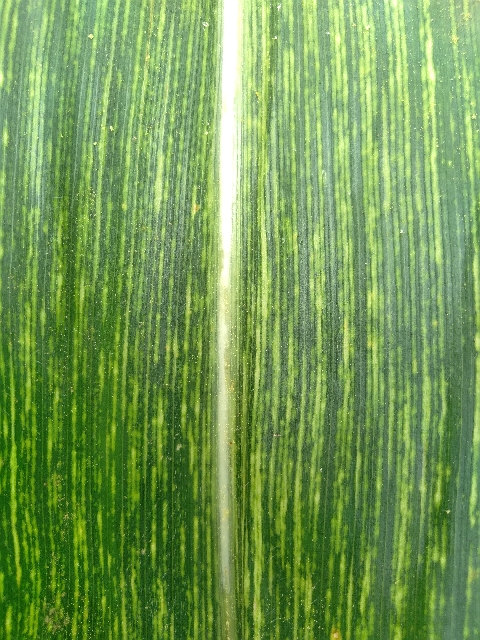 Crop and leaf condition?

maize, maize streak virus
